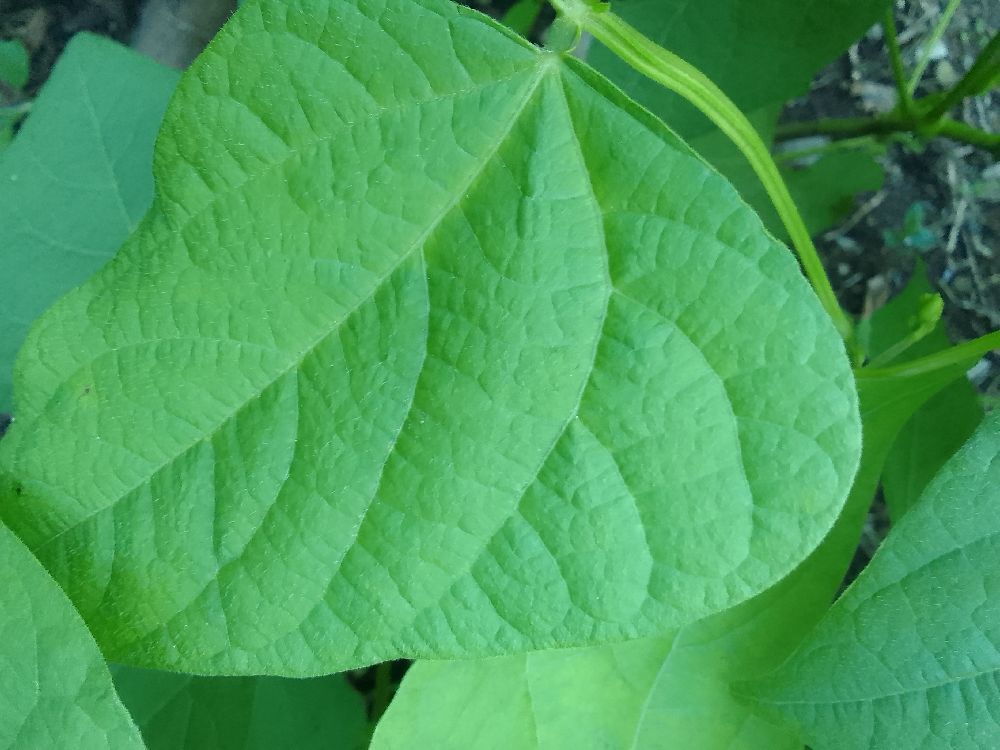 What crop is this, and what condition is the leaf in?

common bean, healthy
